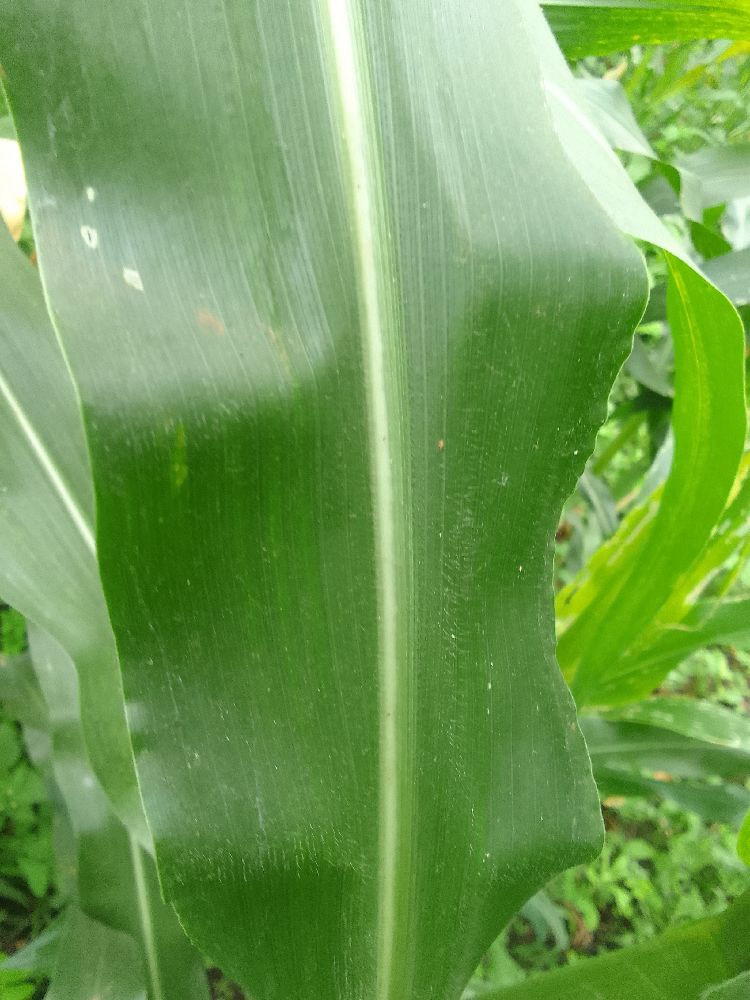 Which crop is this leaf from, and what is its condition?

maize, healthy
